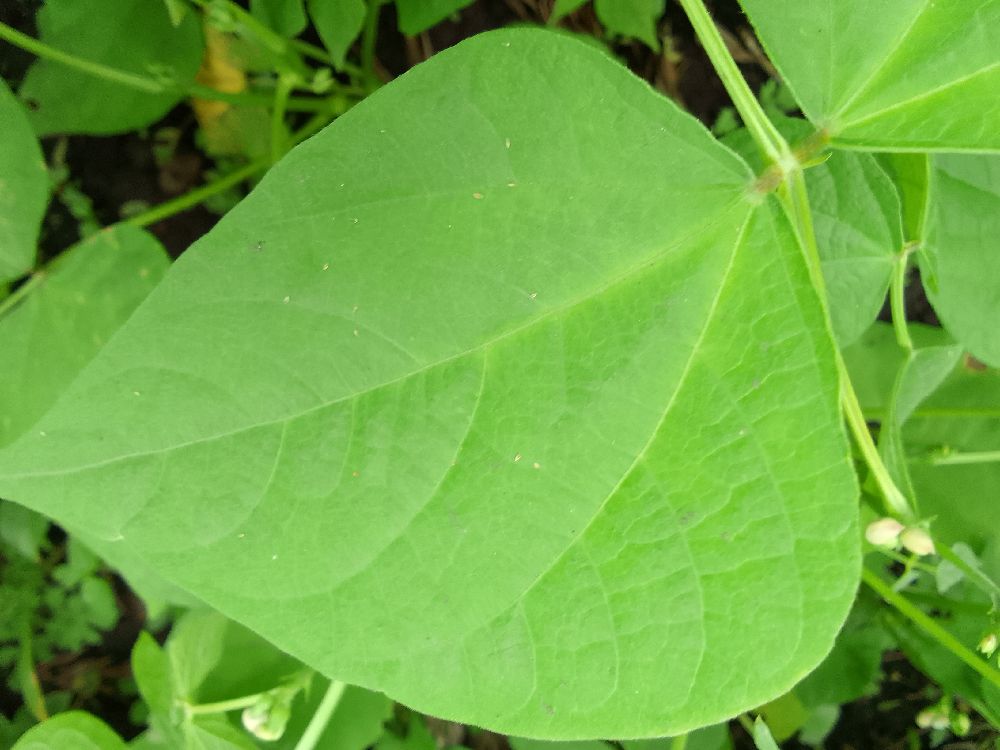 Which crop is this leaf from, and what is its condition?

common bean, healthy
